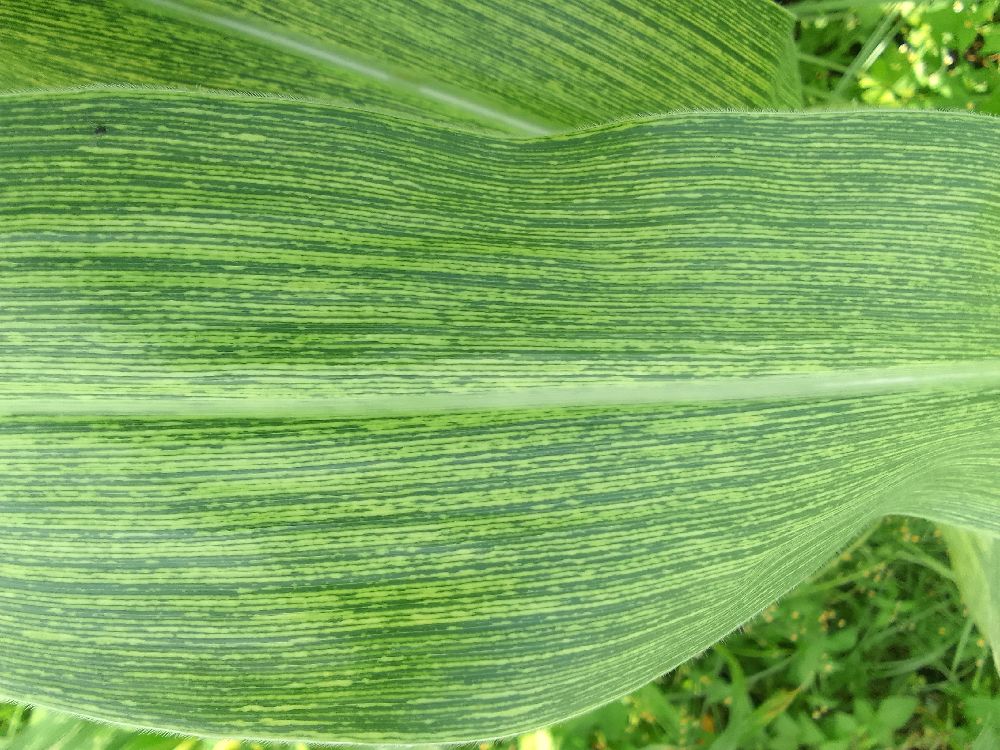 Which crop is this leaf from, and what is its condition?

maize, maize streak virus
